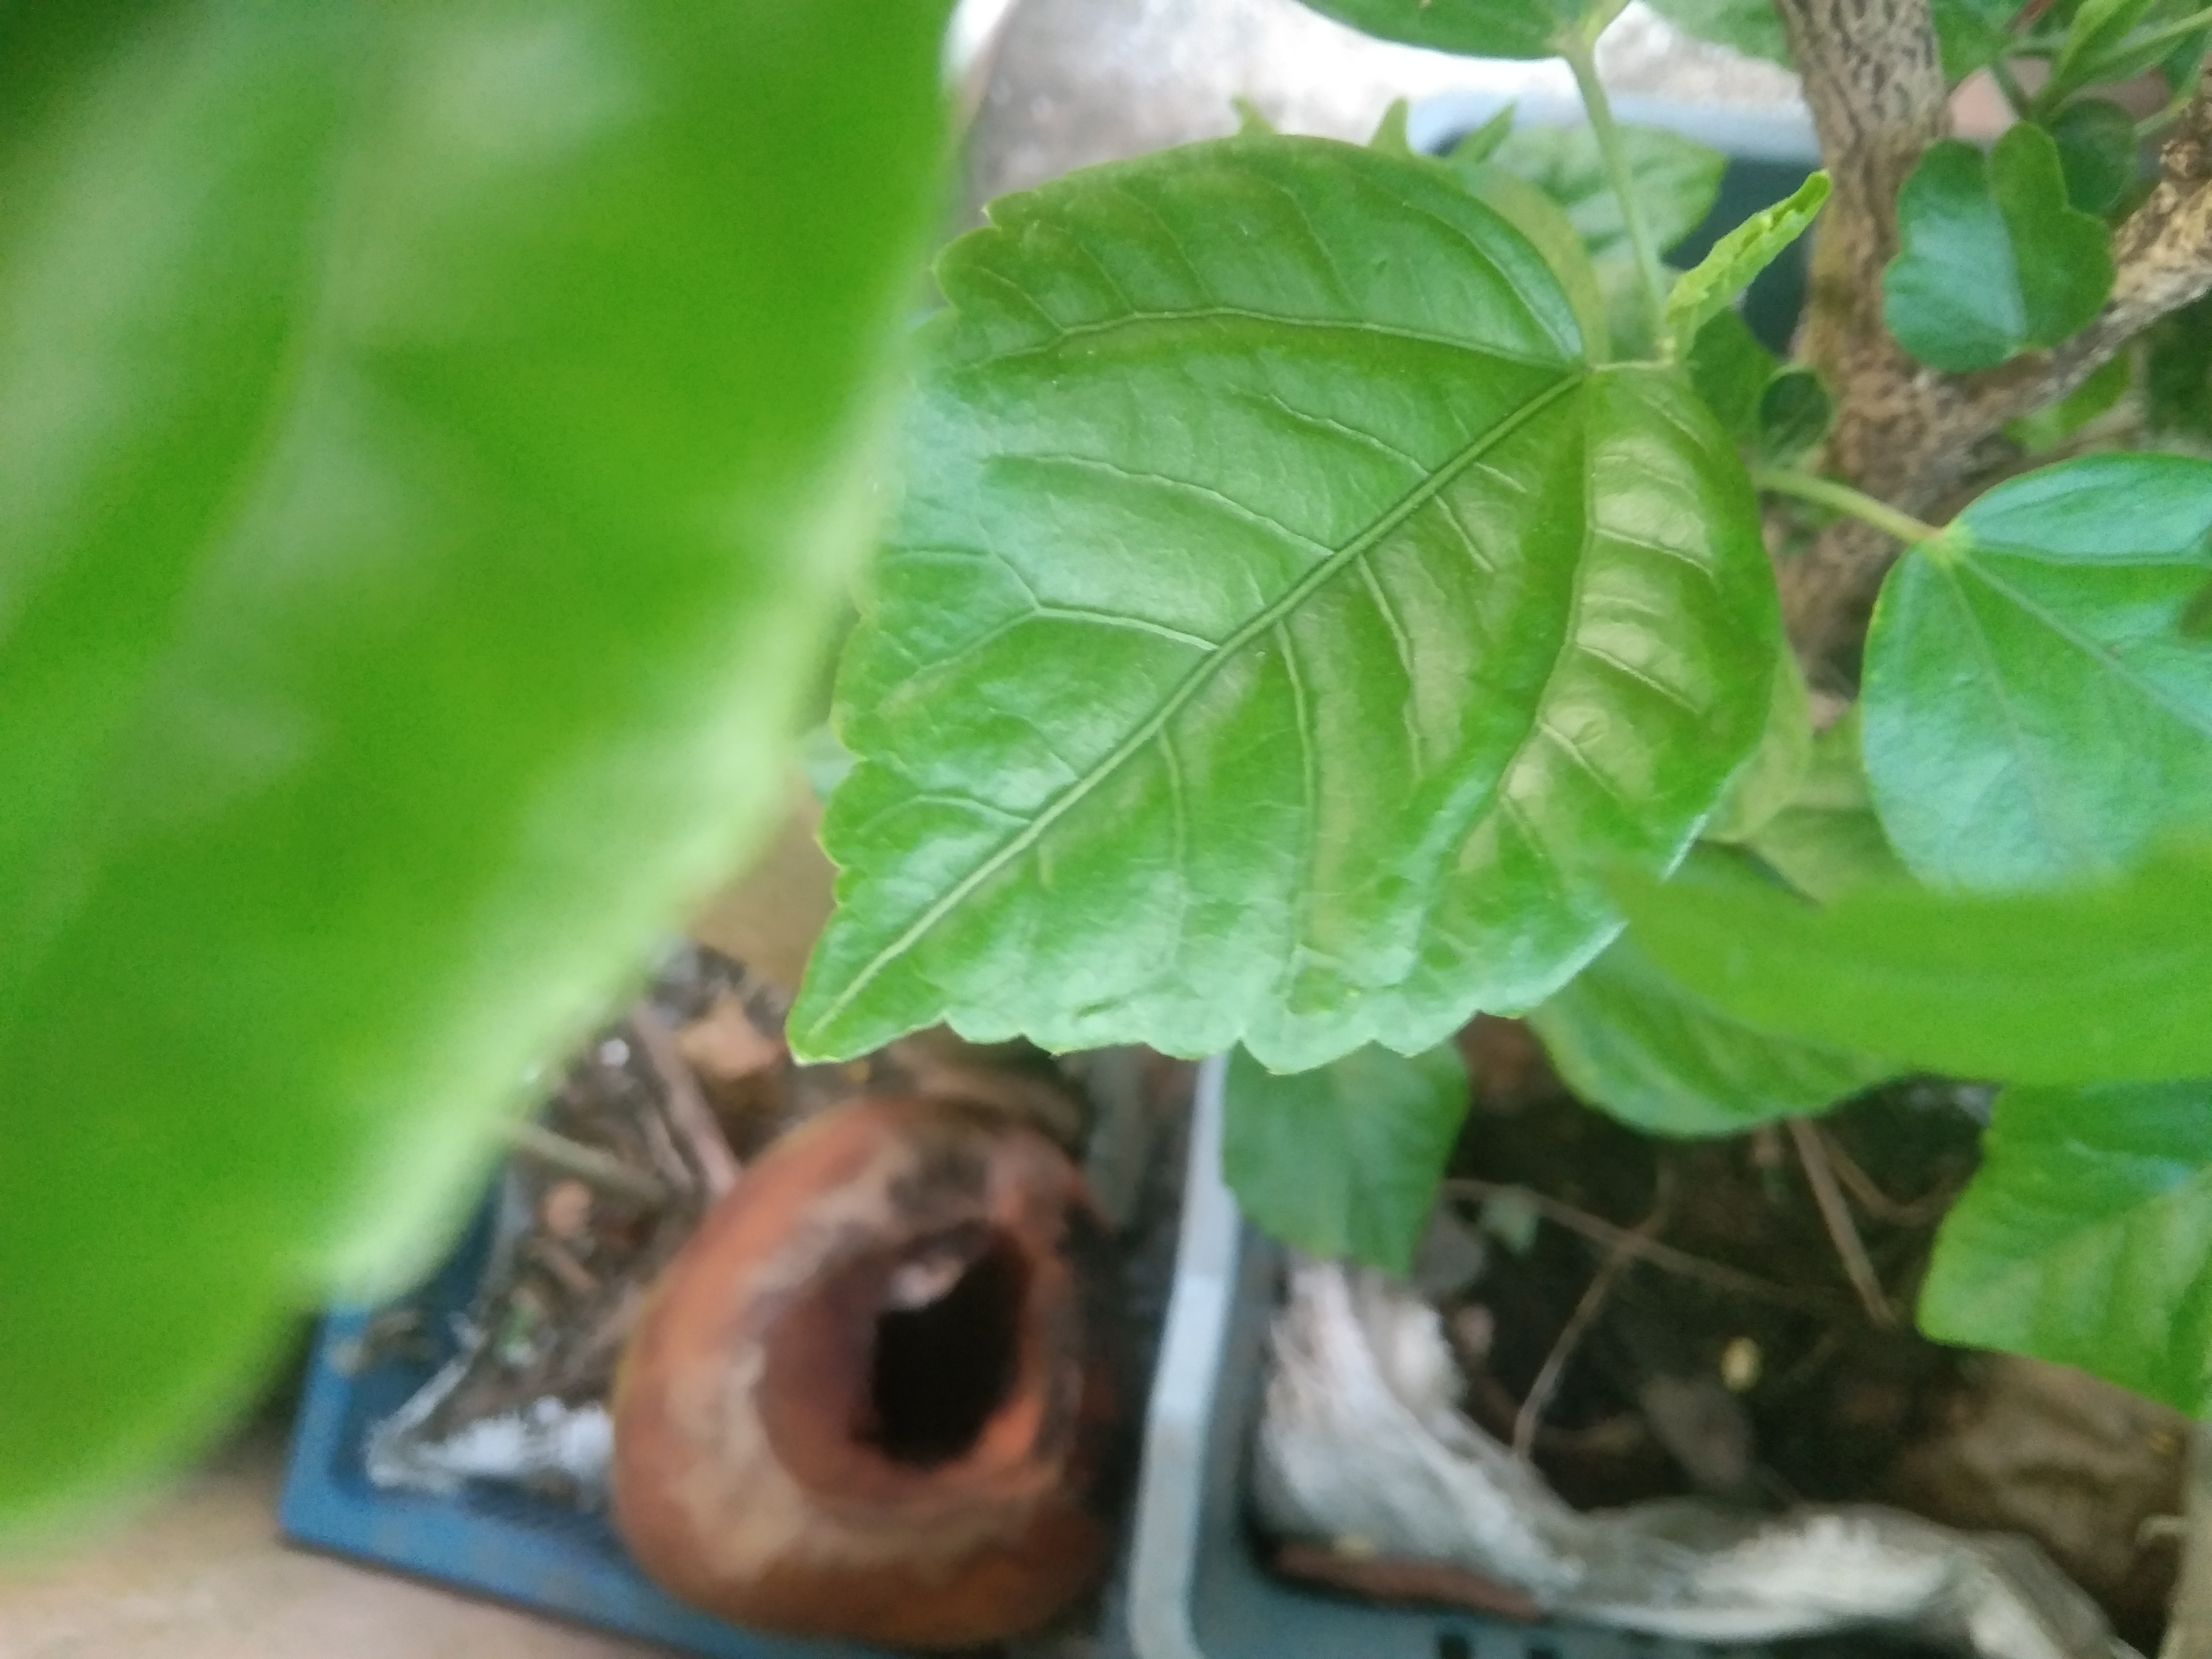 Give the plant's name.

hibiscus
